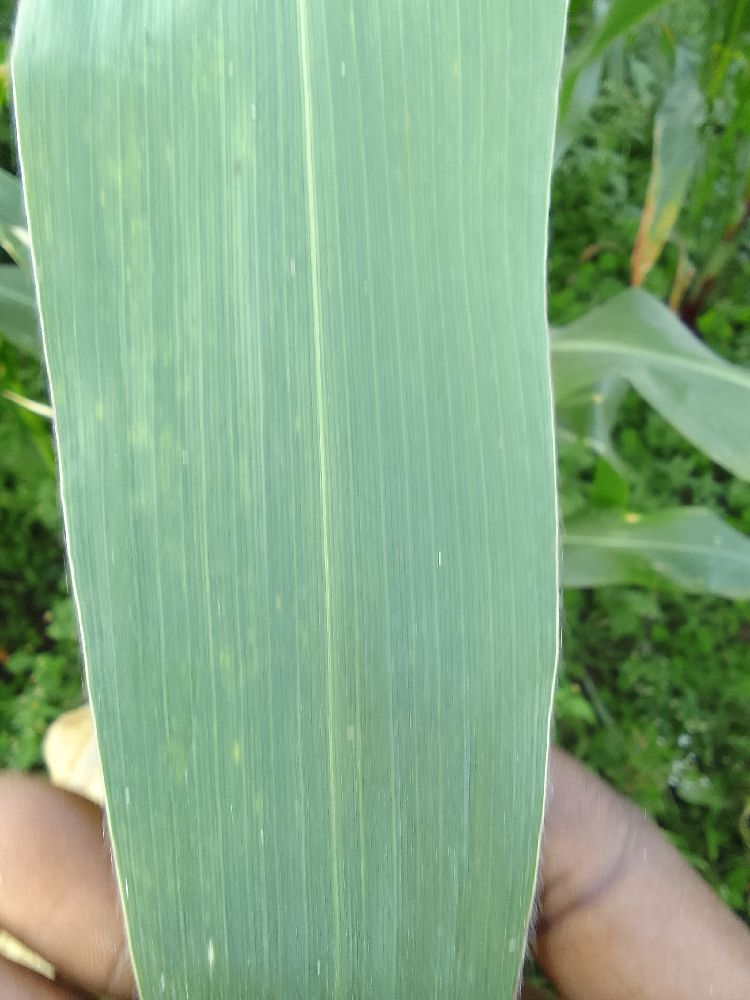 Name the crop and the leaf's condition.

maize, healthy
